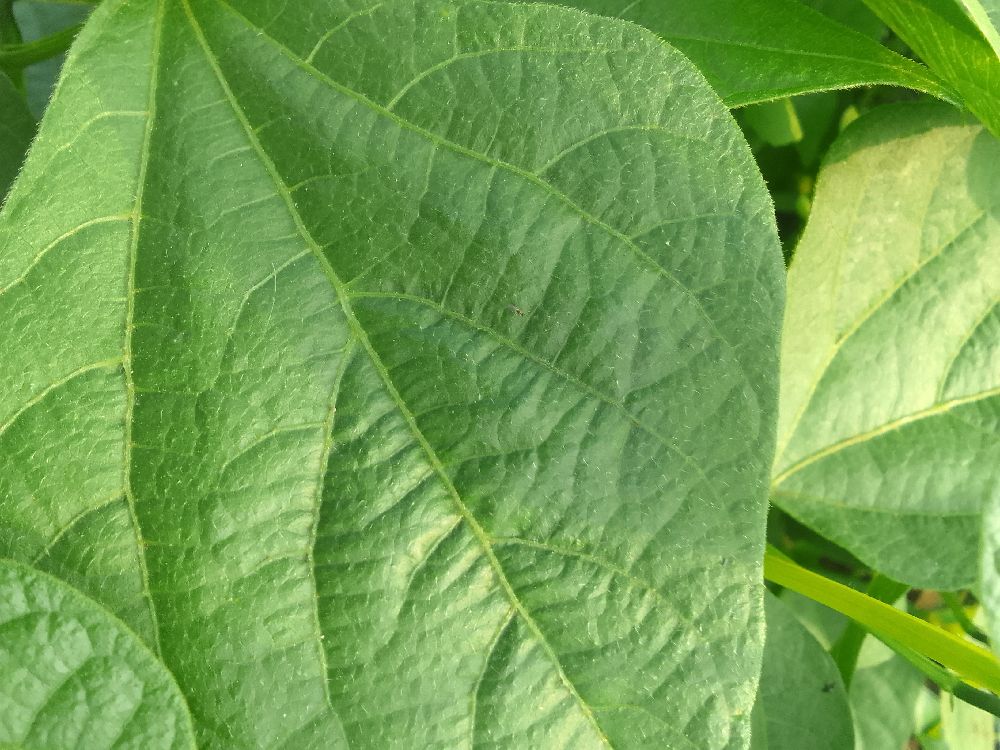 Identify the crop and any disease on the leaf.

common bean, healthy
